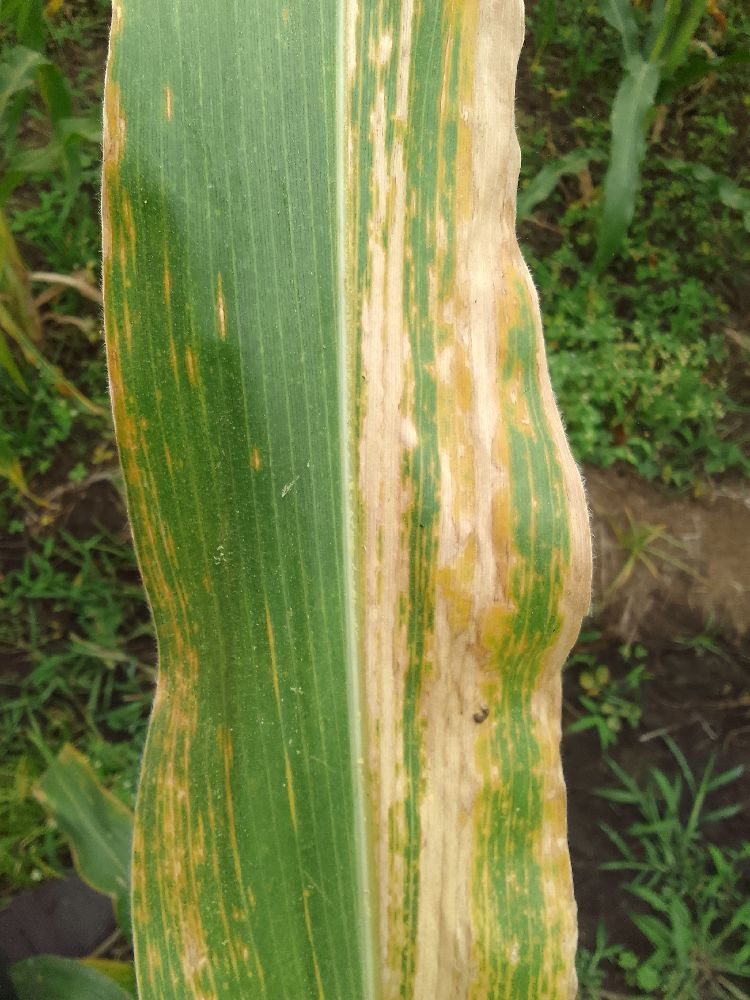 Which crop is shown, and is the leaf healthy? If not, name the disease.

maize, maize lethal necrosis
